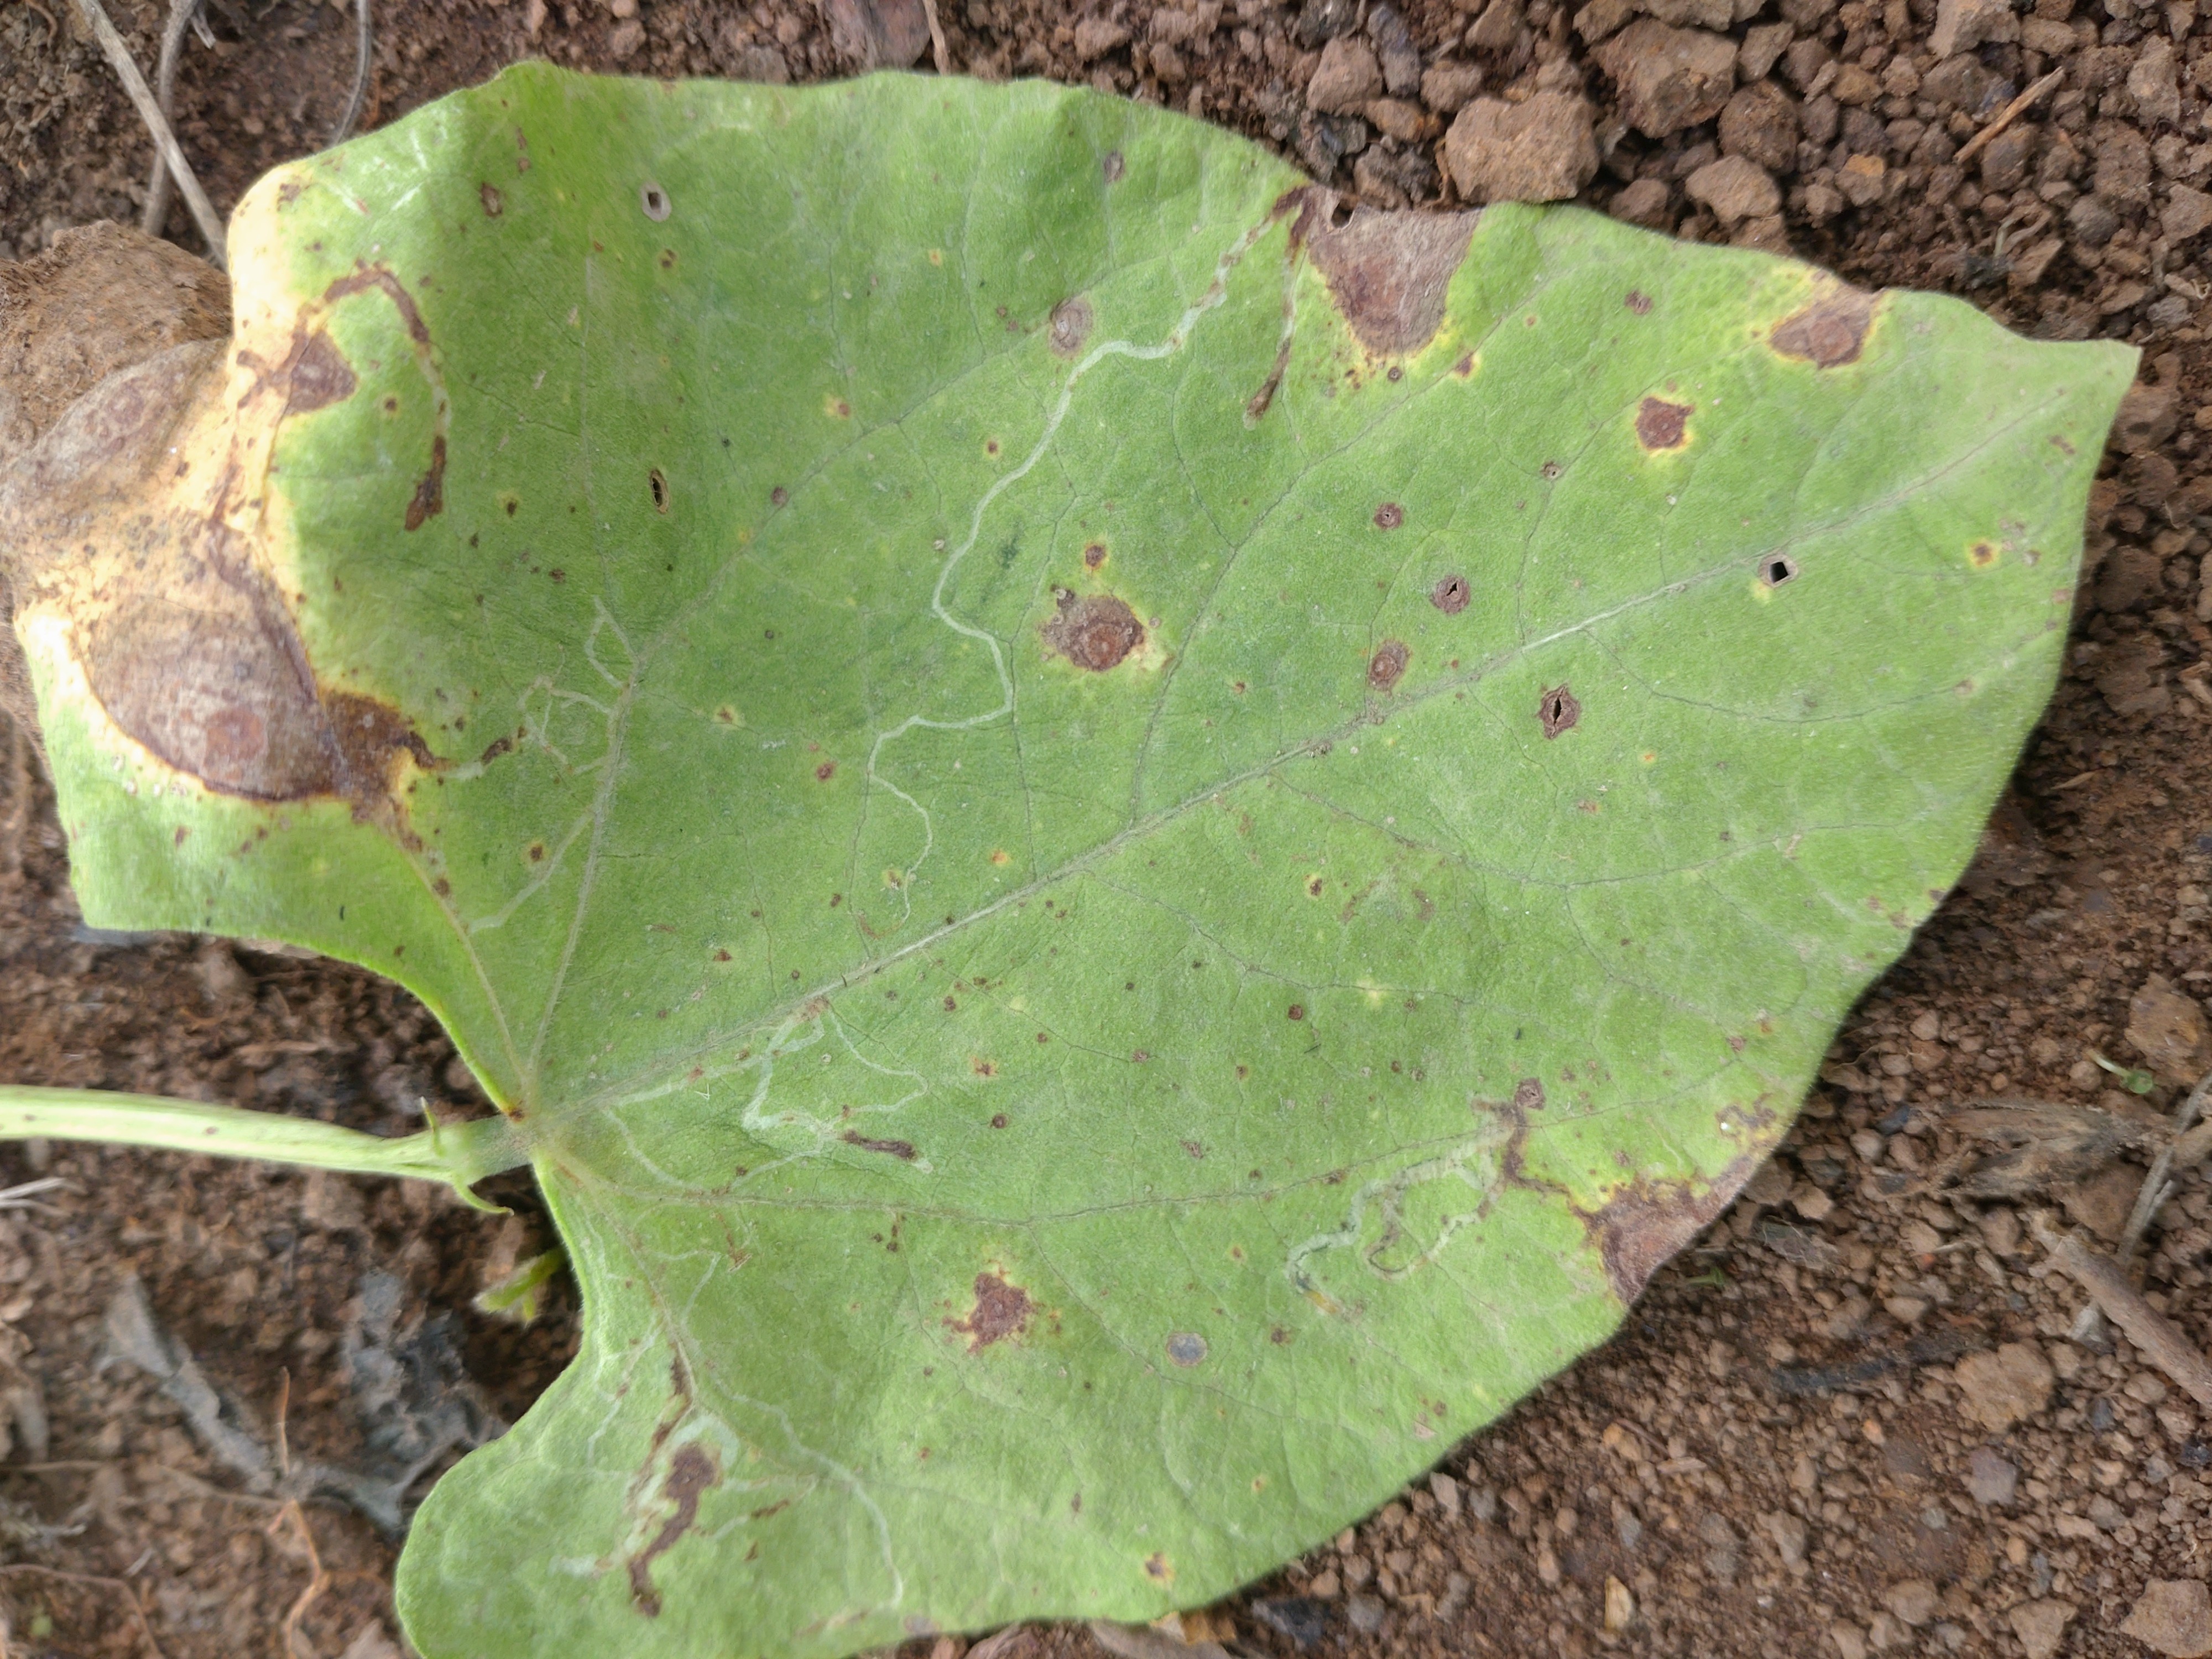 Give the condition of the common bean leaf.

rust
